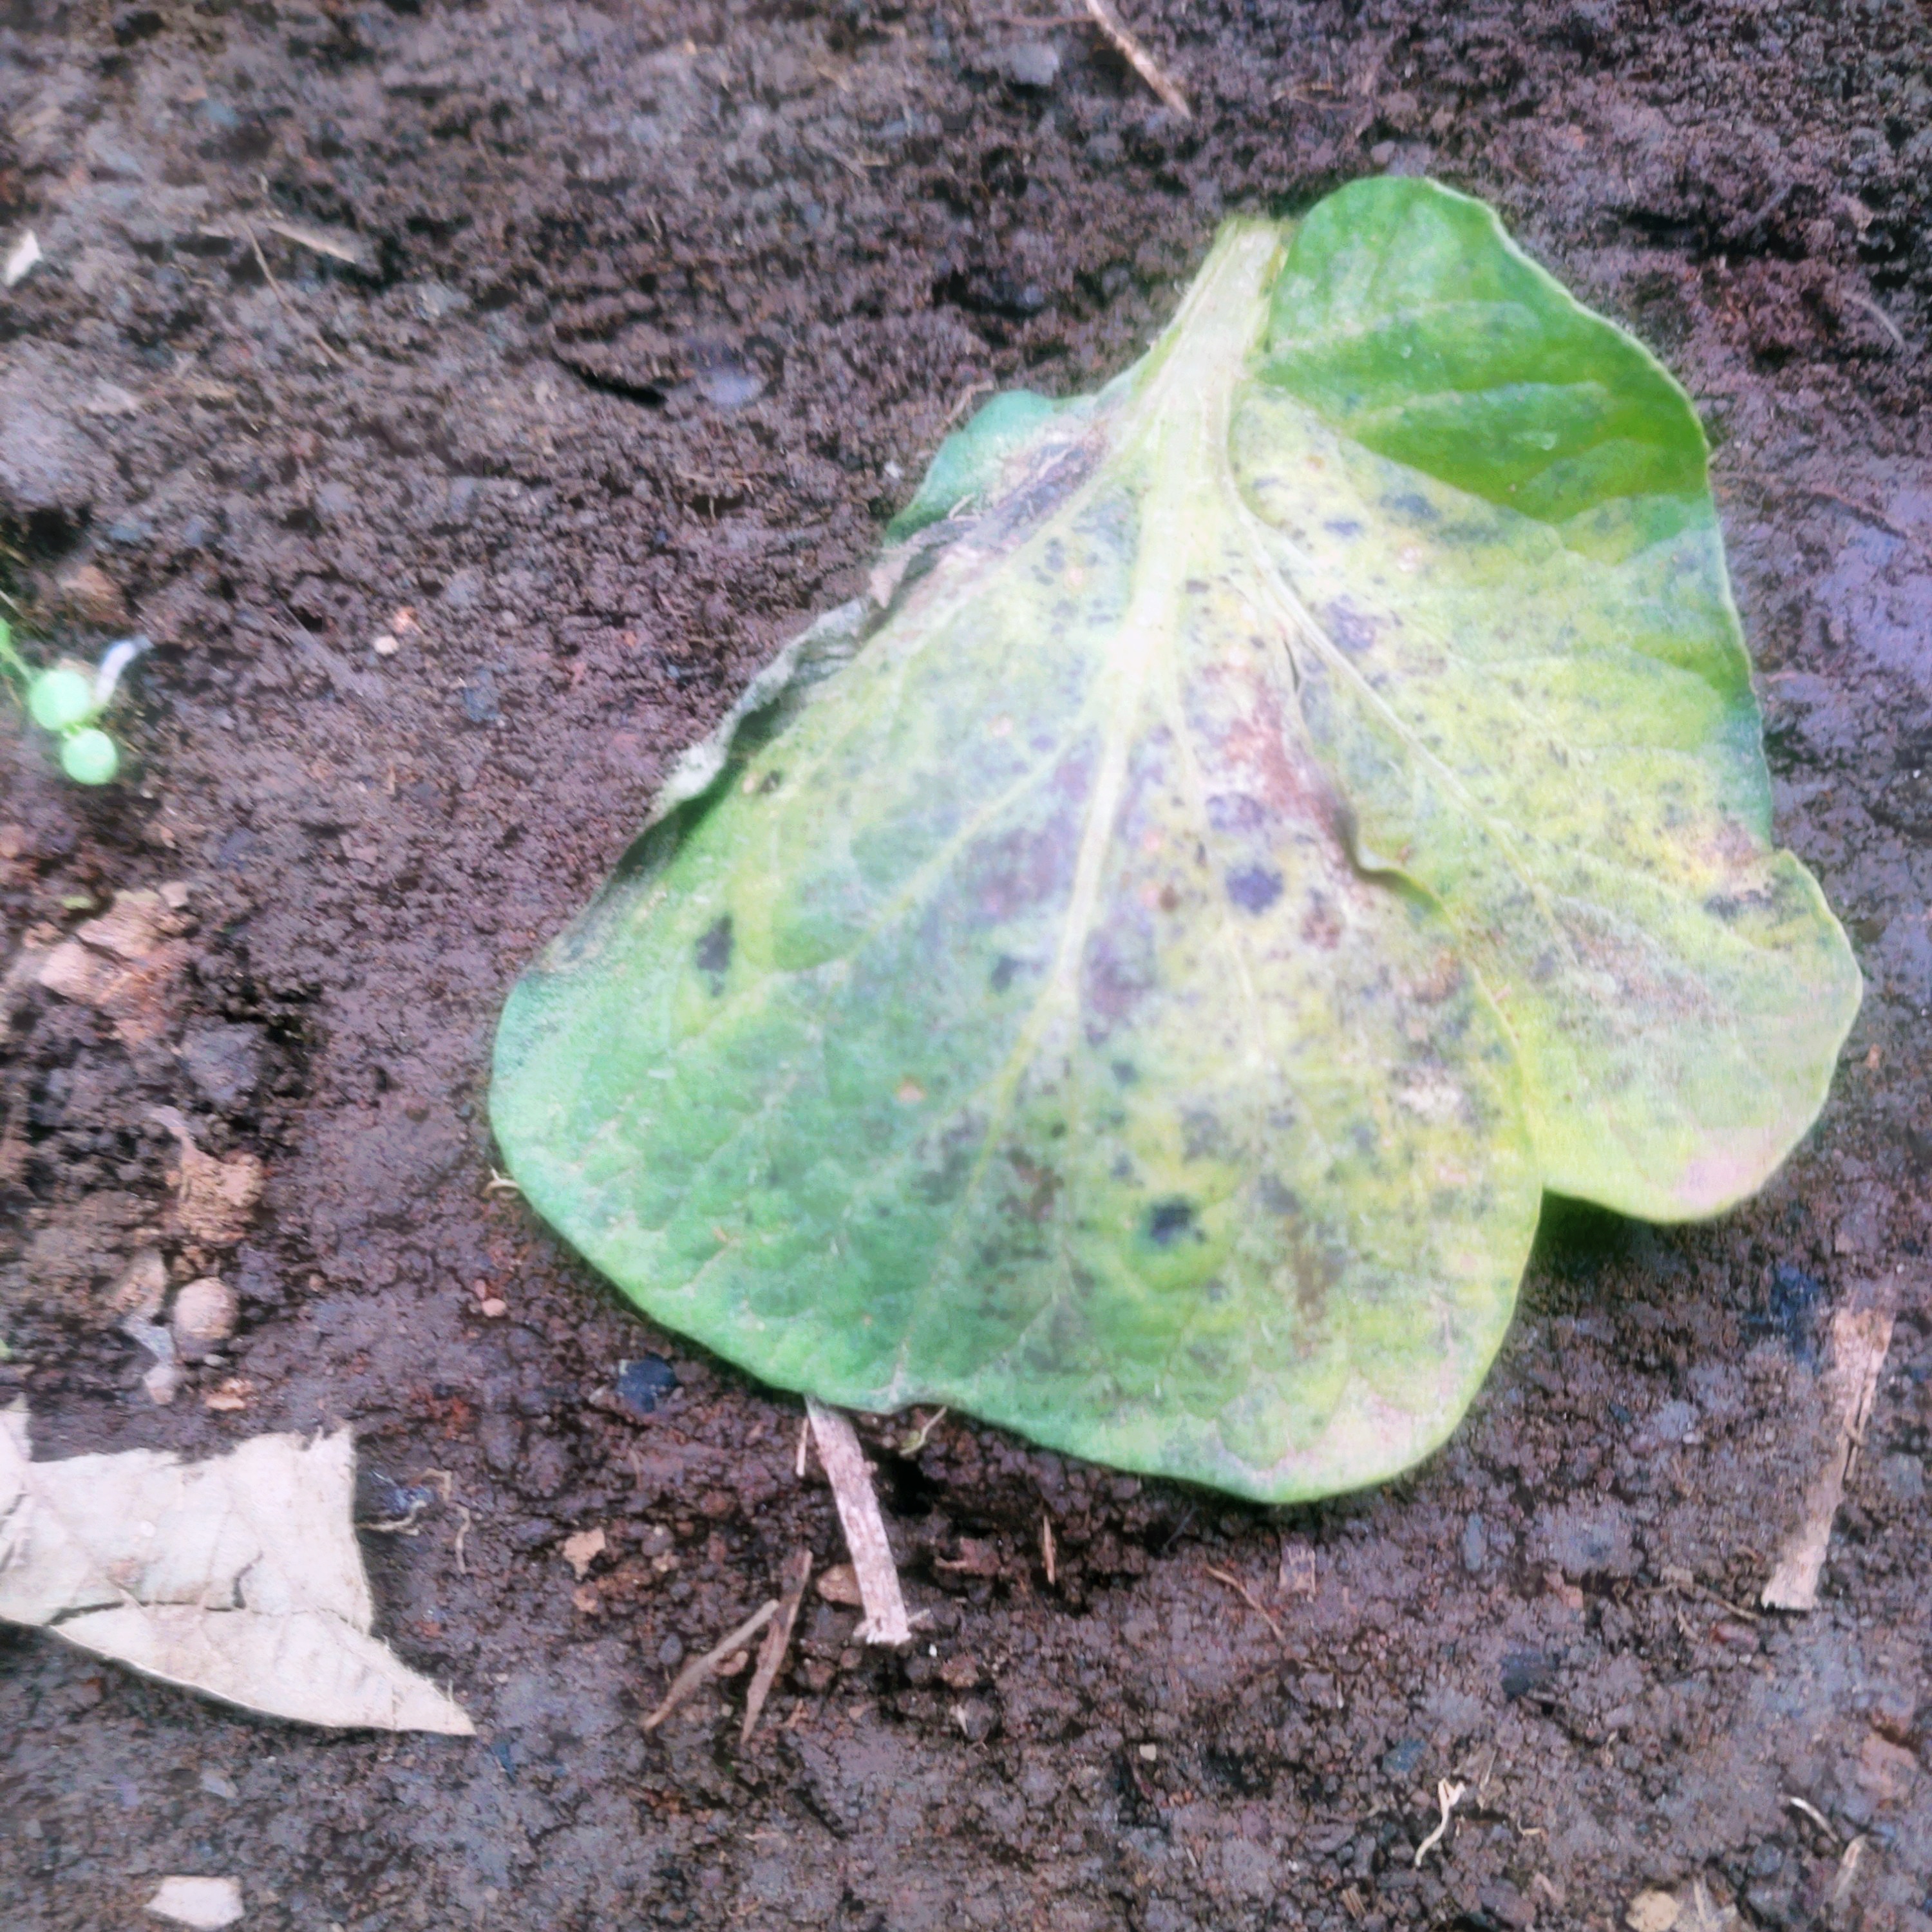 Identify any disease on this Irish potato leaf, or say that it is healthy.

late blight
